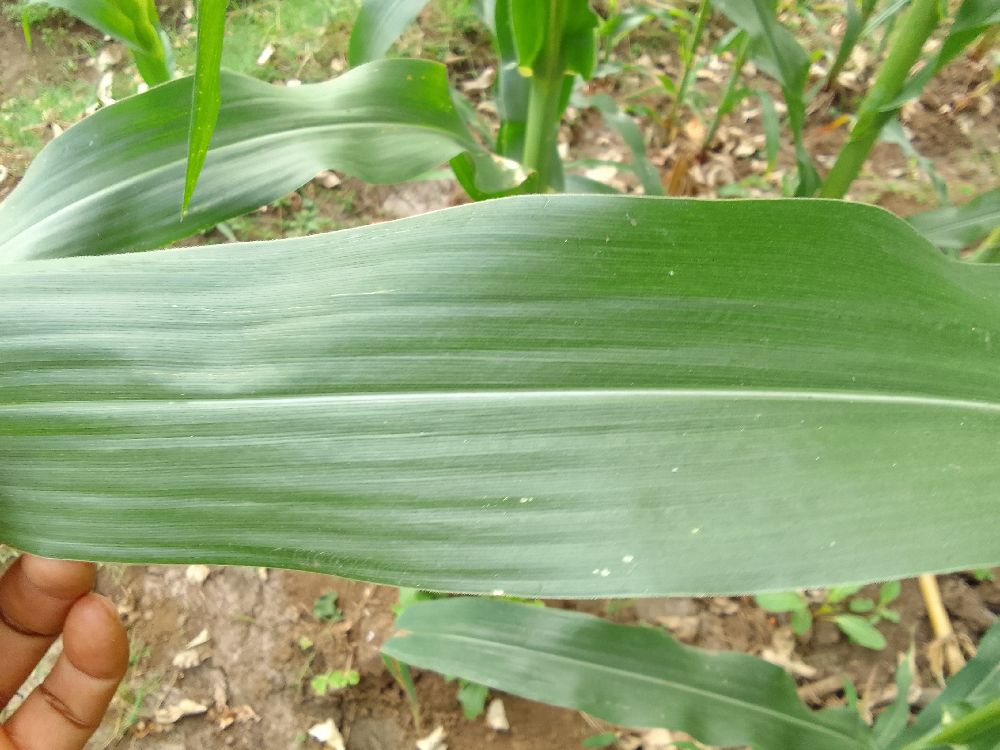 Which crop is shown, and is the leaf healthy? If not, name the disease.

maize, healthy
